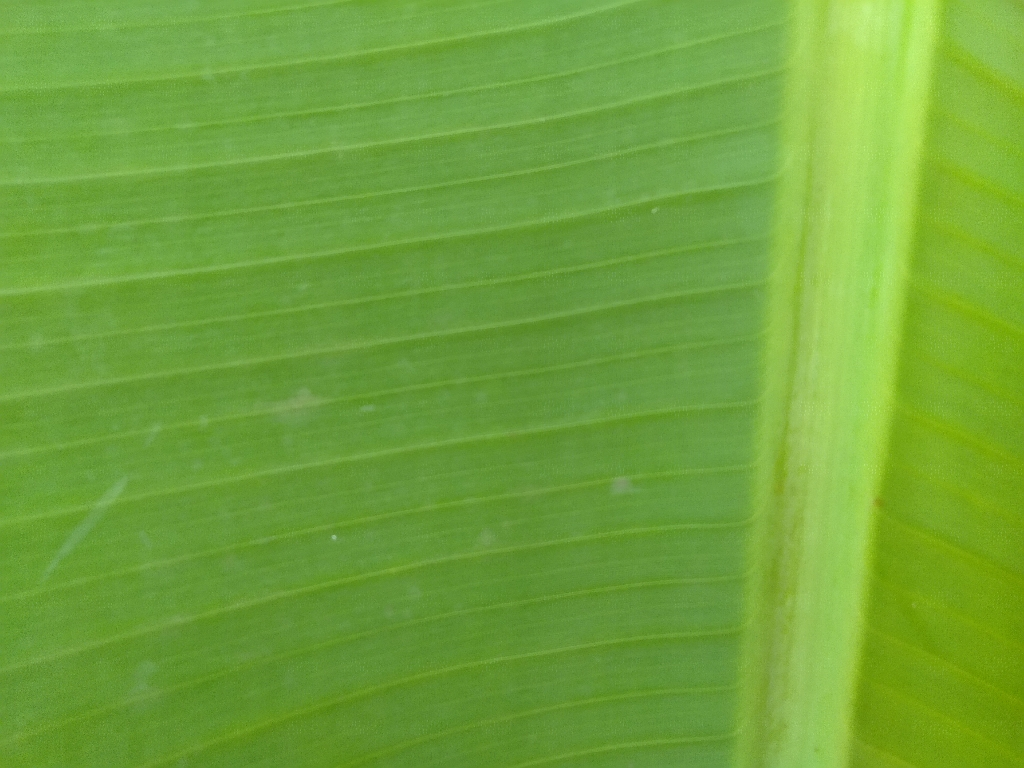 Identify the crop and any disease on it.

banana, healthy
